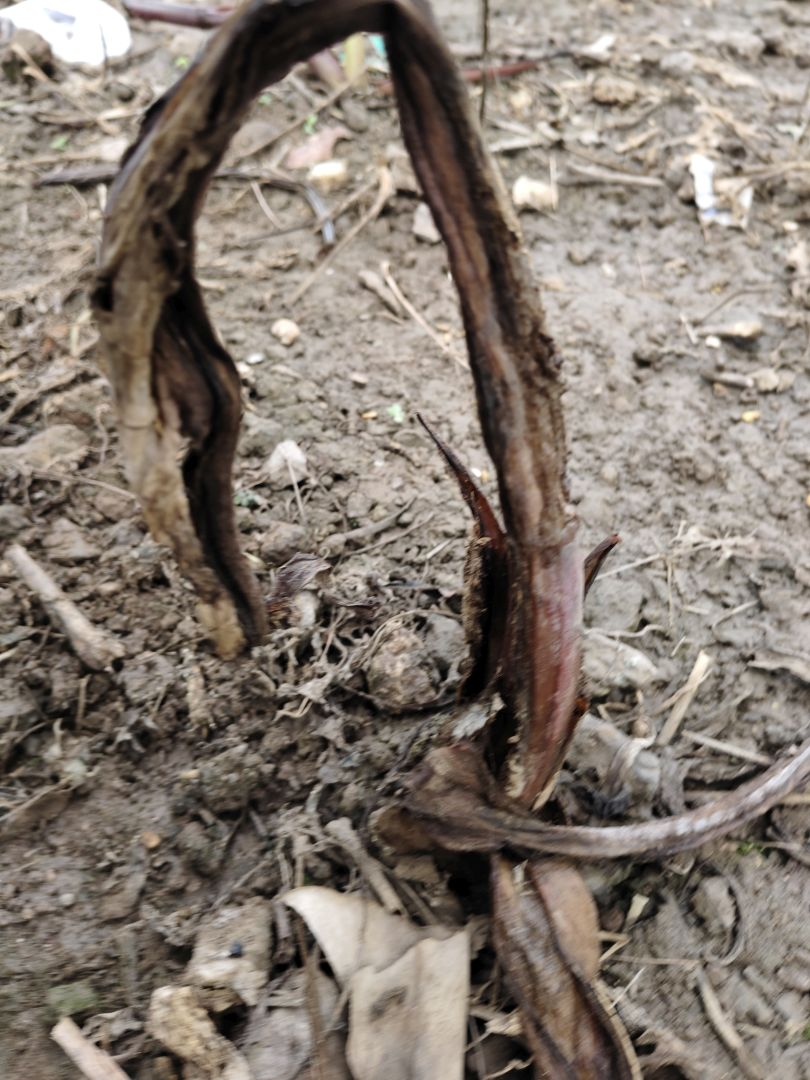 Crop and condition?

taro, root rot
